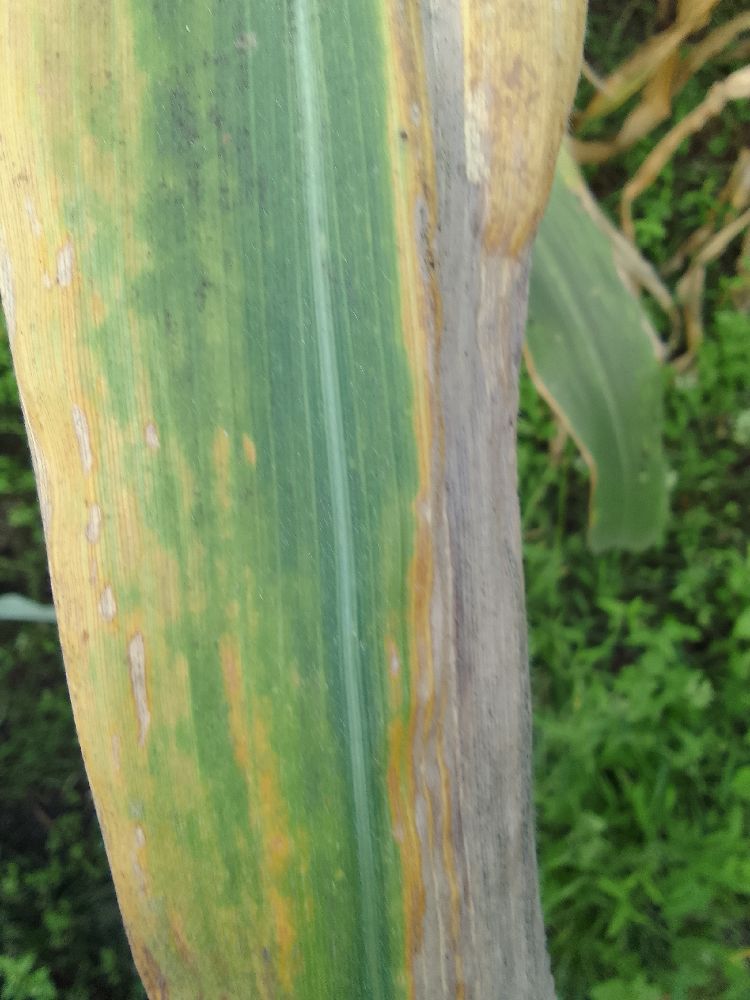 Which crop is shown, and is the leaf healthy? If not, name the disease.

maize, maize lethal necrosis
